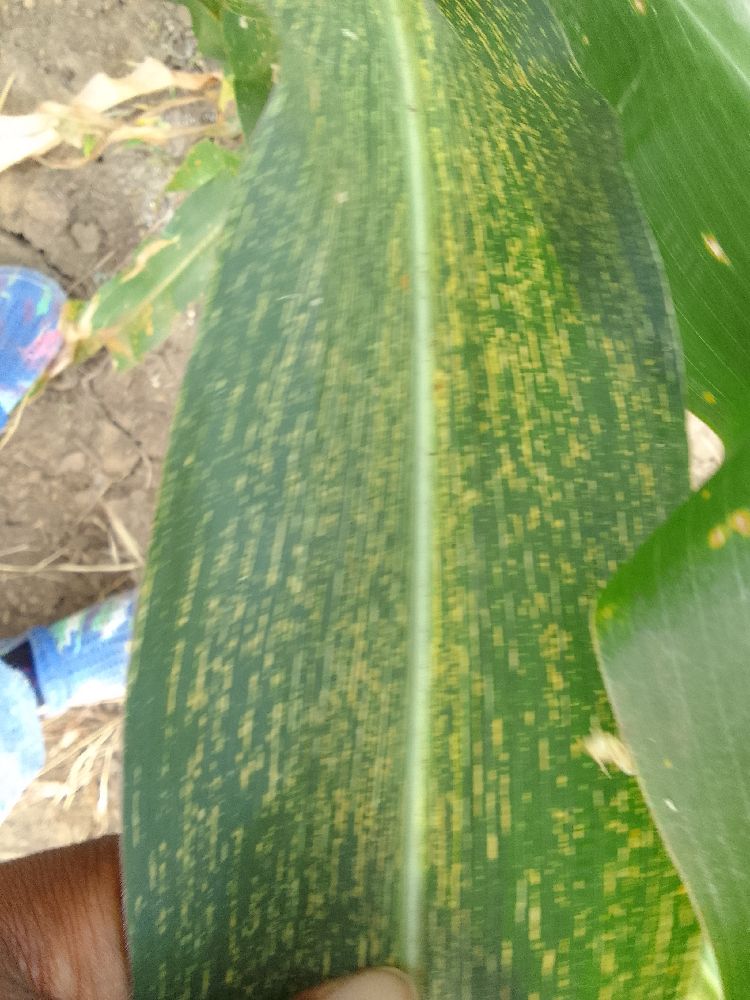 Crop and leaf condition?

maize, maize streak virus
